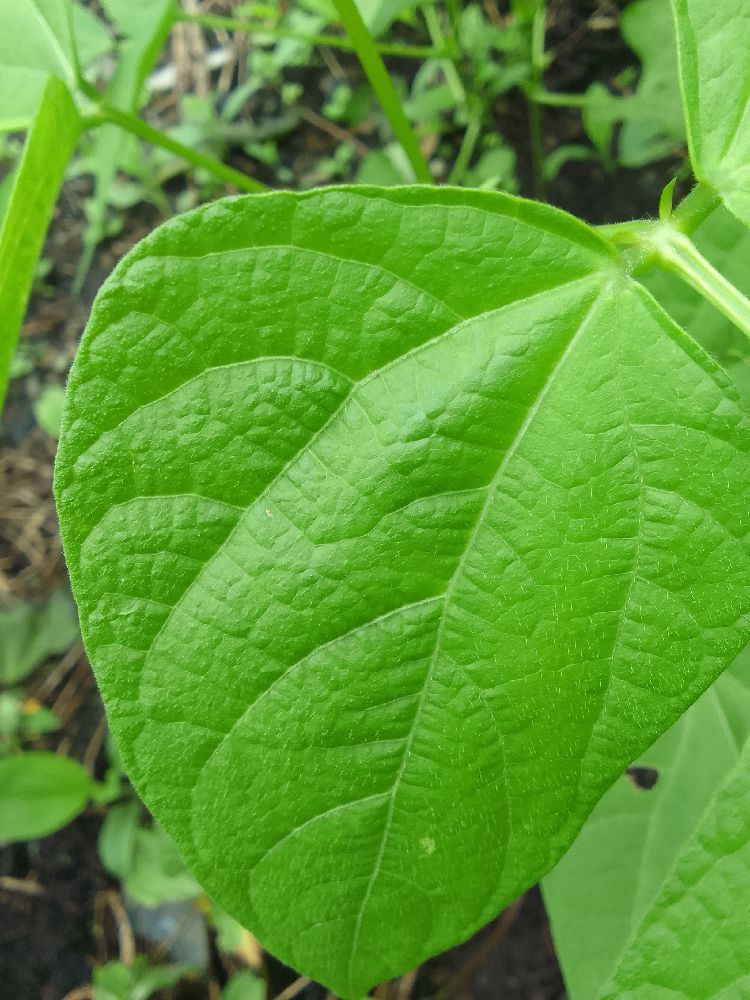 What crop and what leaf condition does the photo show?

common bean, healthy
